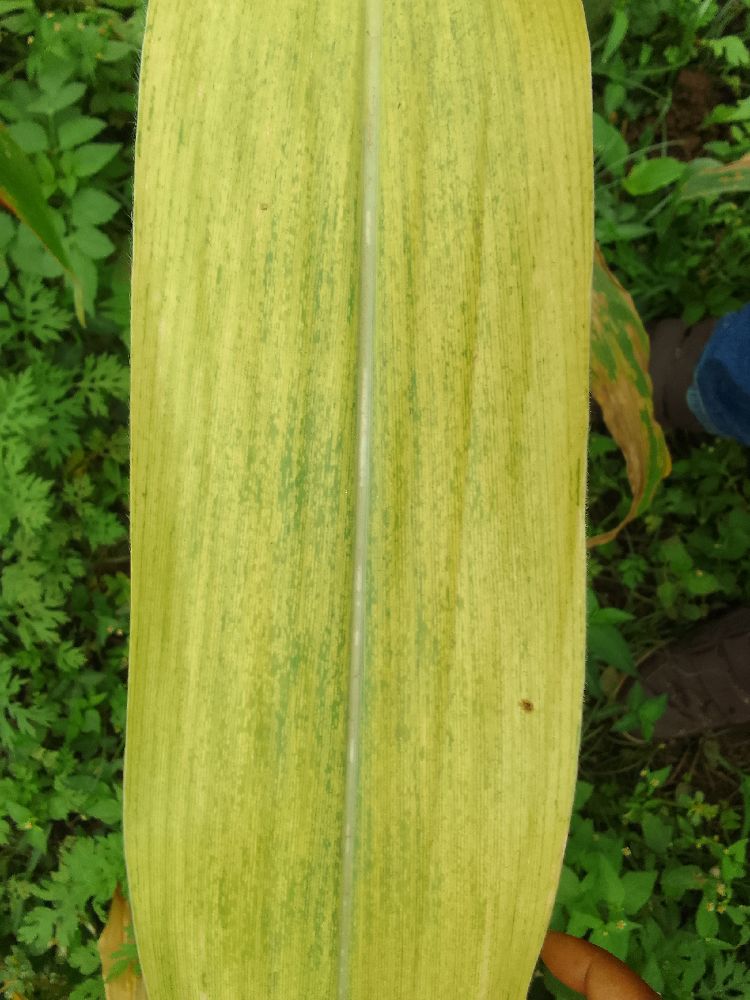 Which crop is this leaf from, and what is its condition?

maize, maize lethal necrosis
